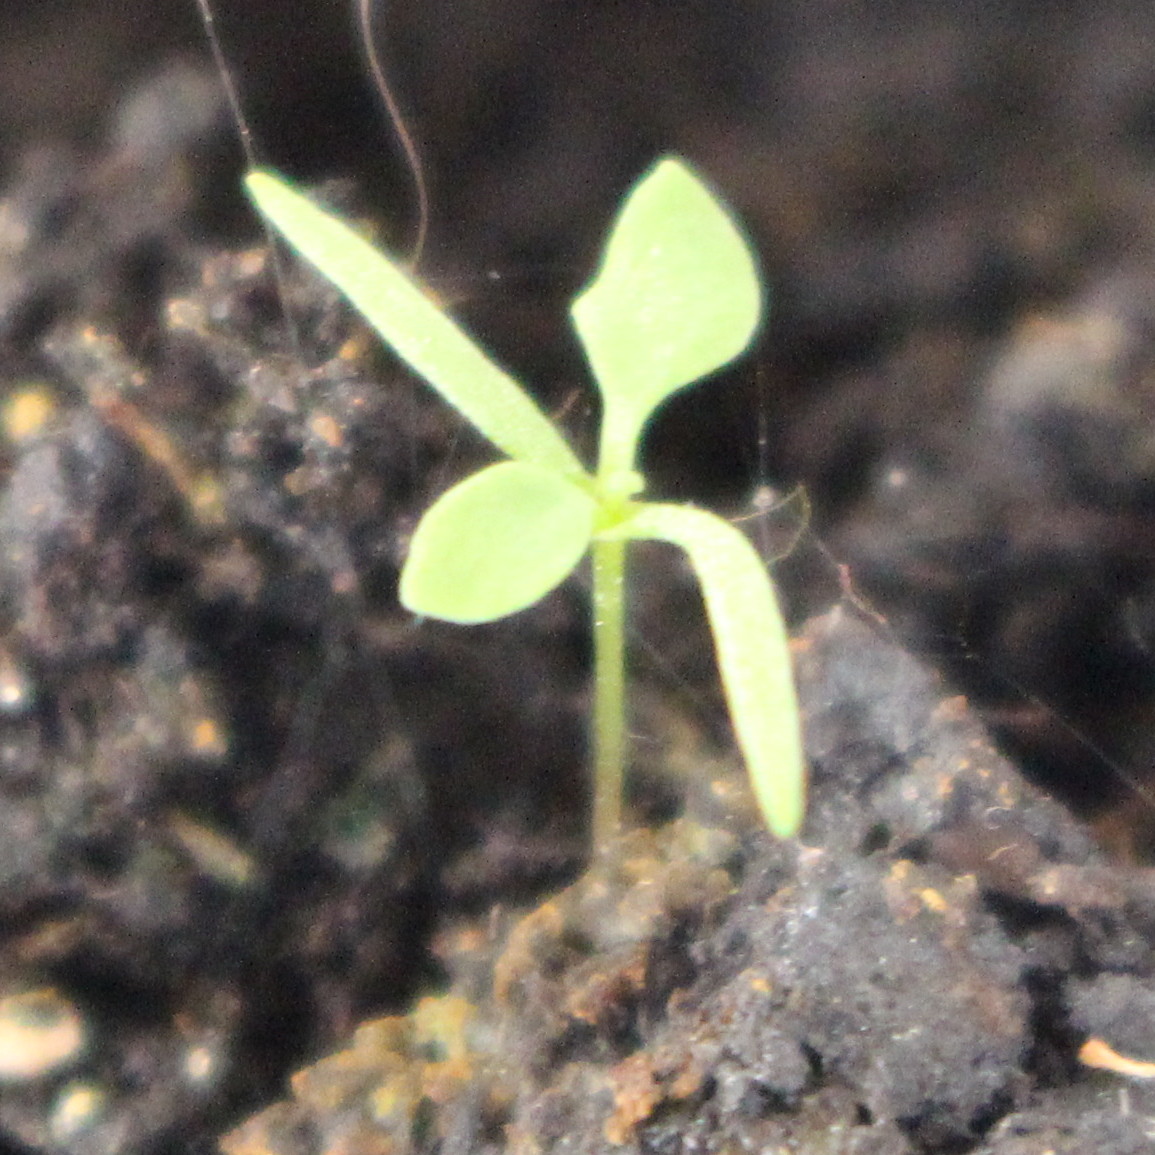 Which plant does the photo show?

Papaver rhoeas
